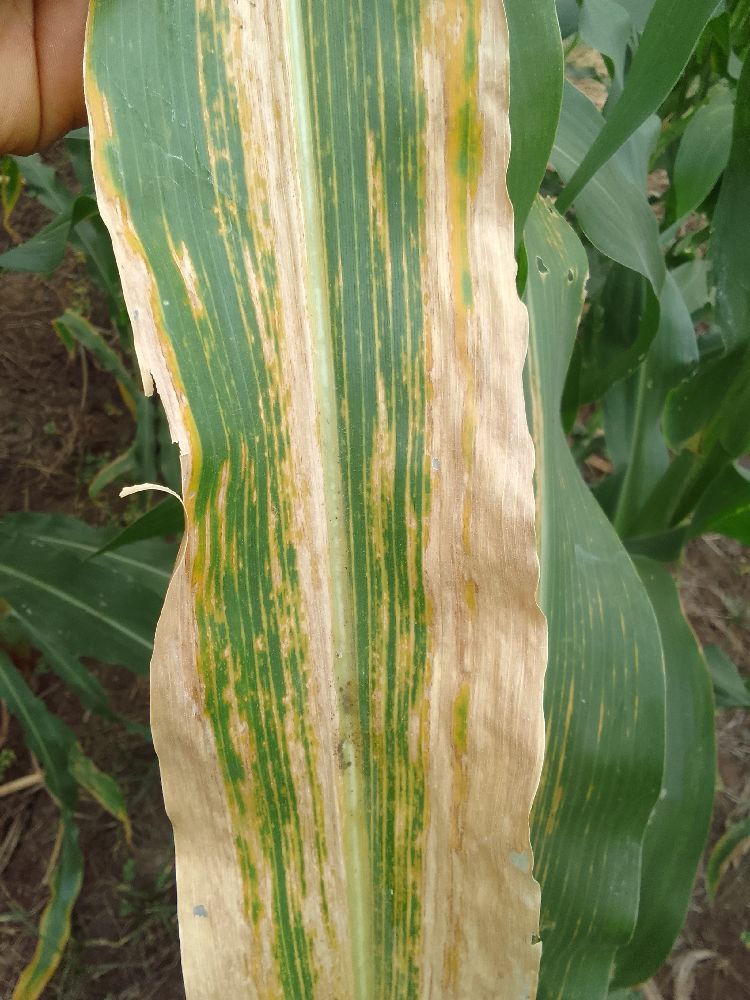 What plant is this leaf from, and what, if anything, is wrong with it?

maize, maize lethal necrosis
